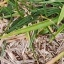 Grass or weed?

grass
